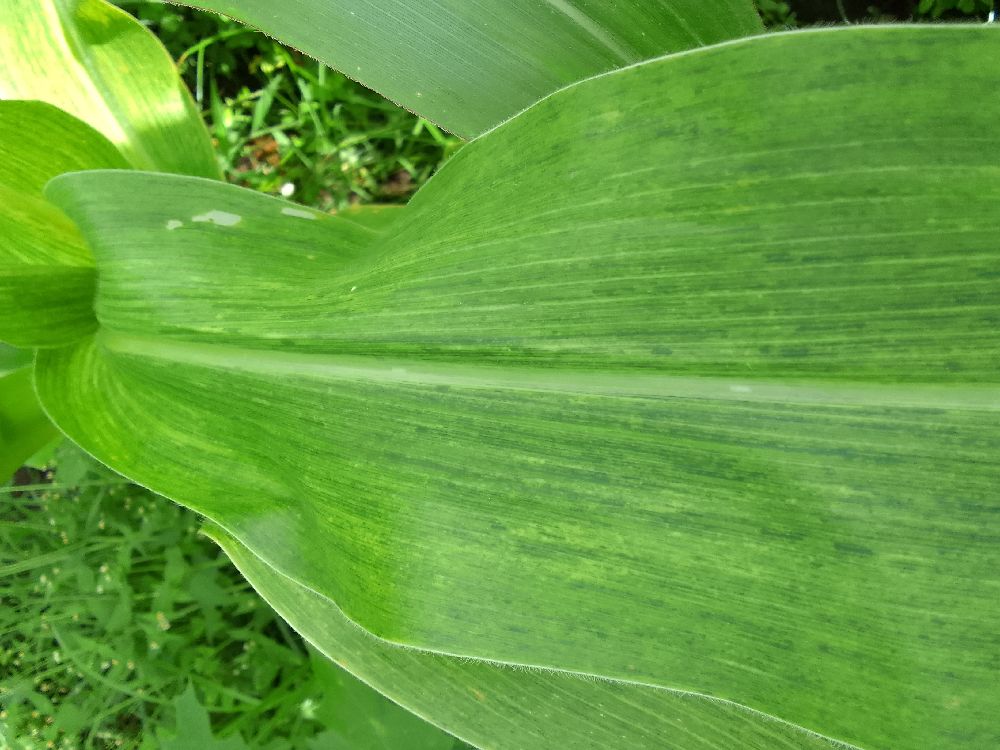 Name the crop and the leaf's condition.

maize, maize lethal necrosis
